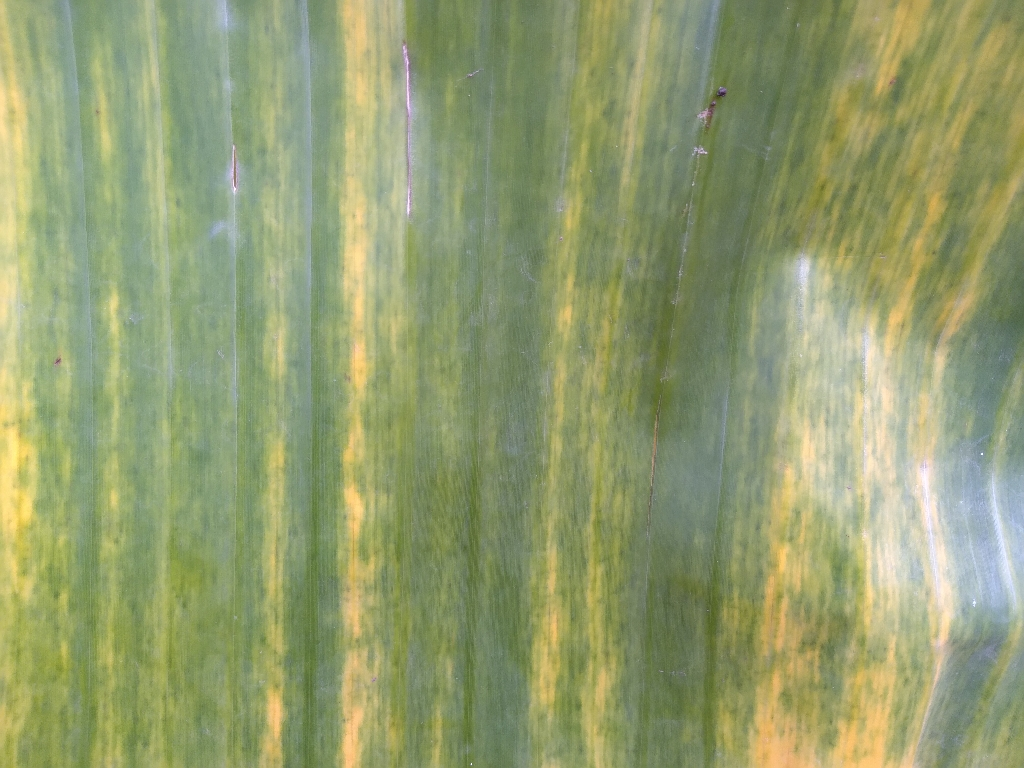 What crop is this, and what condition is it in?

banana, fusarium wilt race 1
